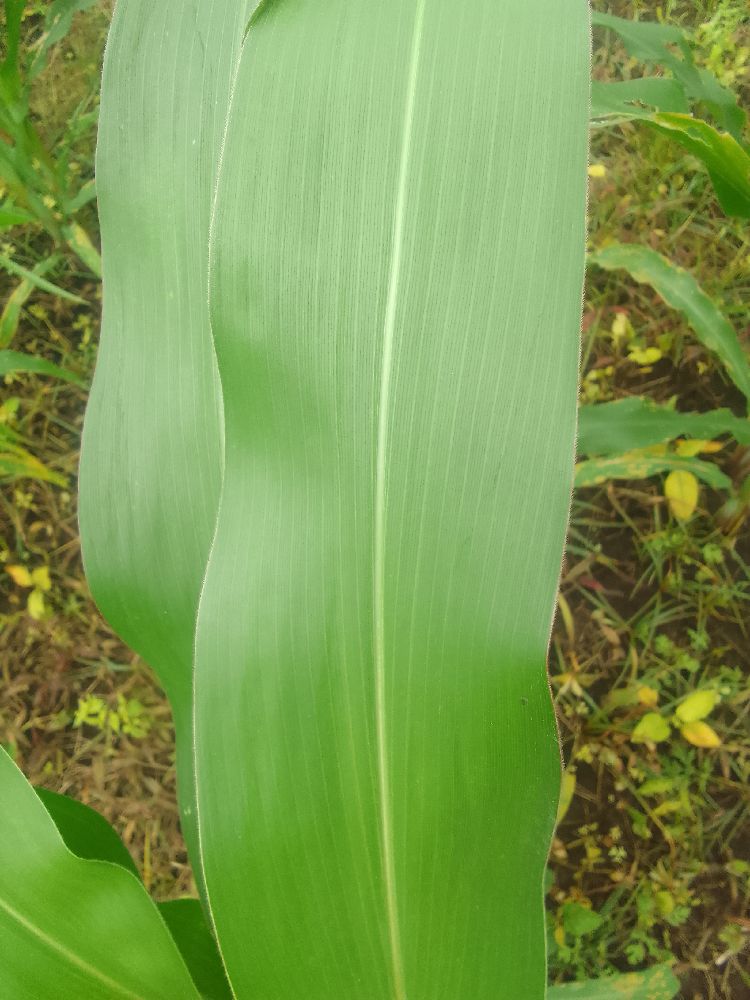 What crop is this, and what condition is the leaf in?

maize, healthy
